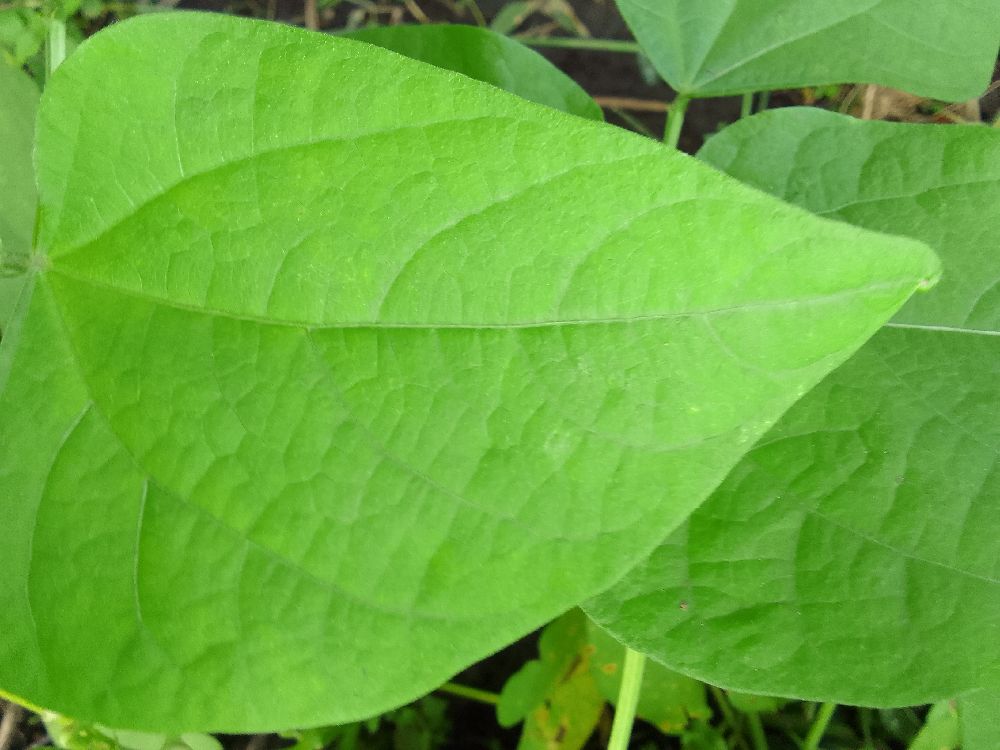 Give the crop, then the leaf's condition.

common bean, healthy
